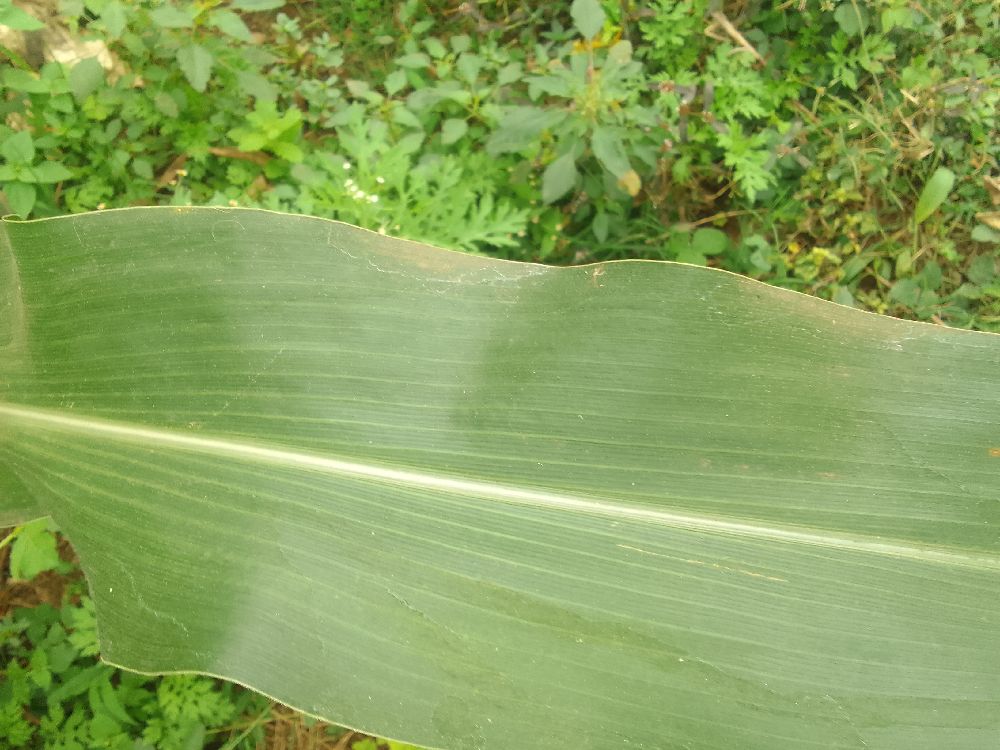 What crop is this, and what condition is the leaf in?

maize, healthy
